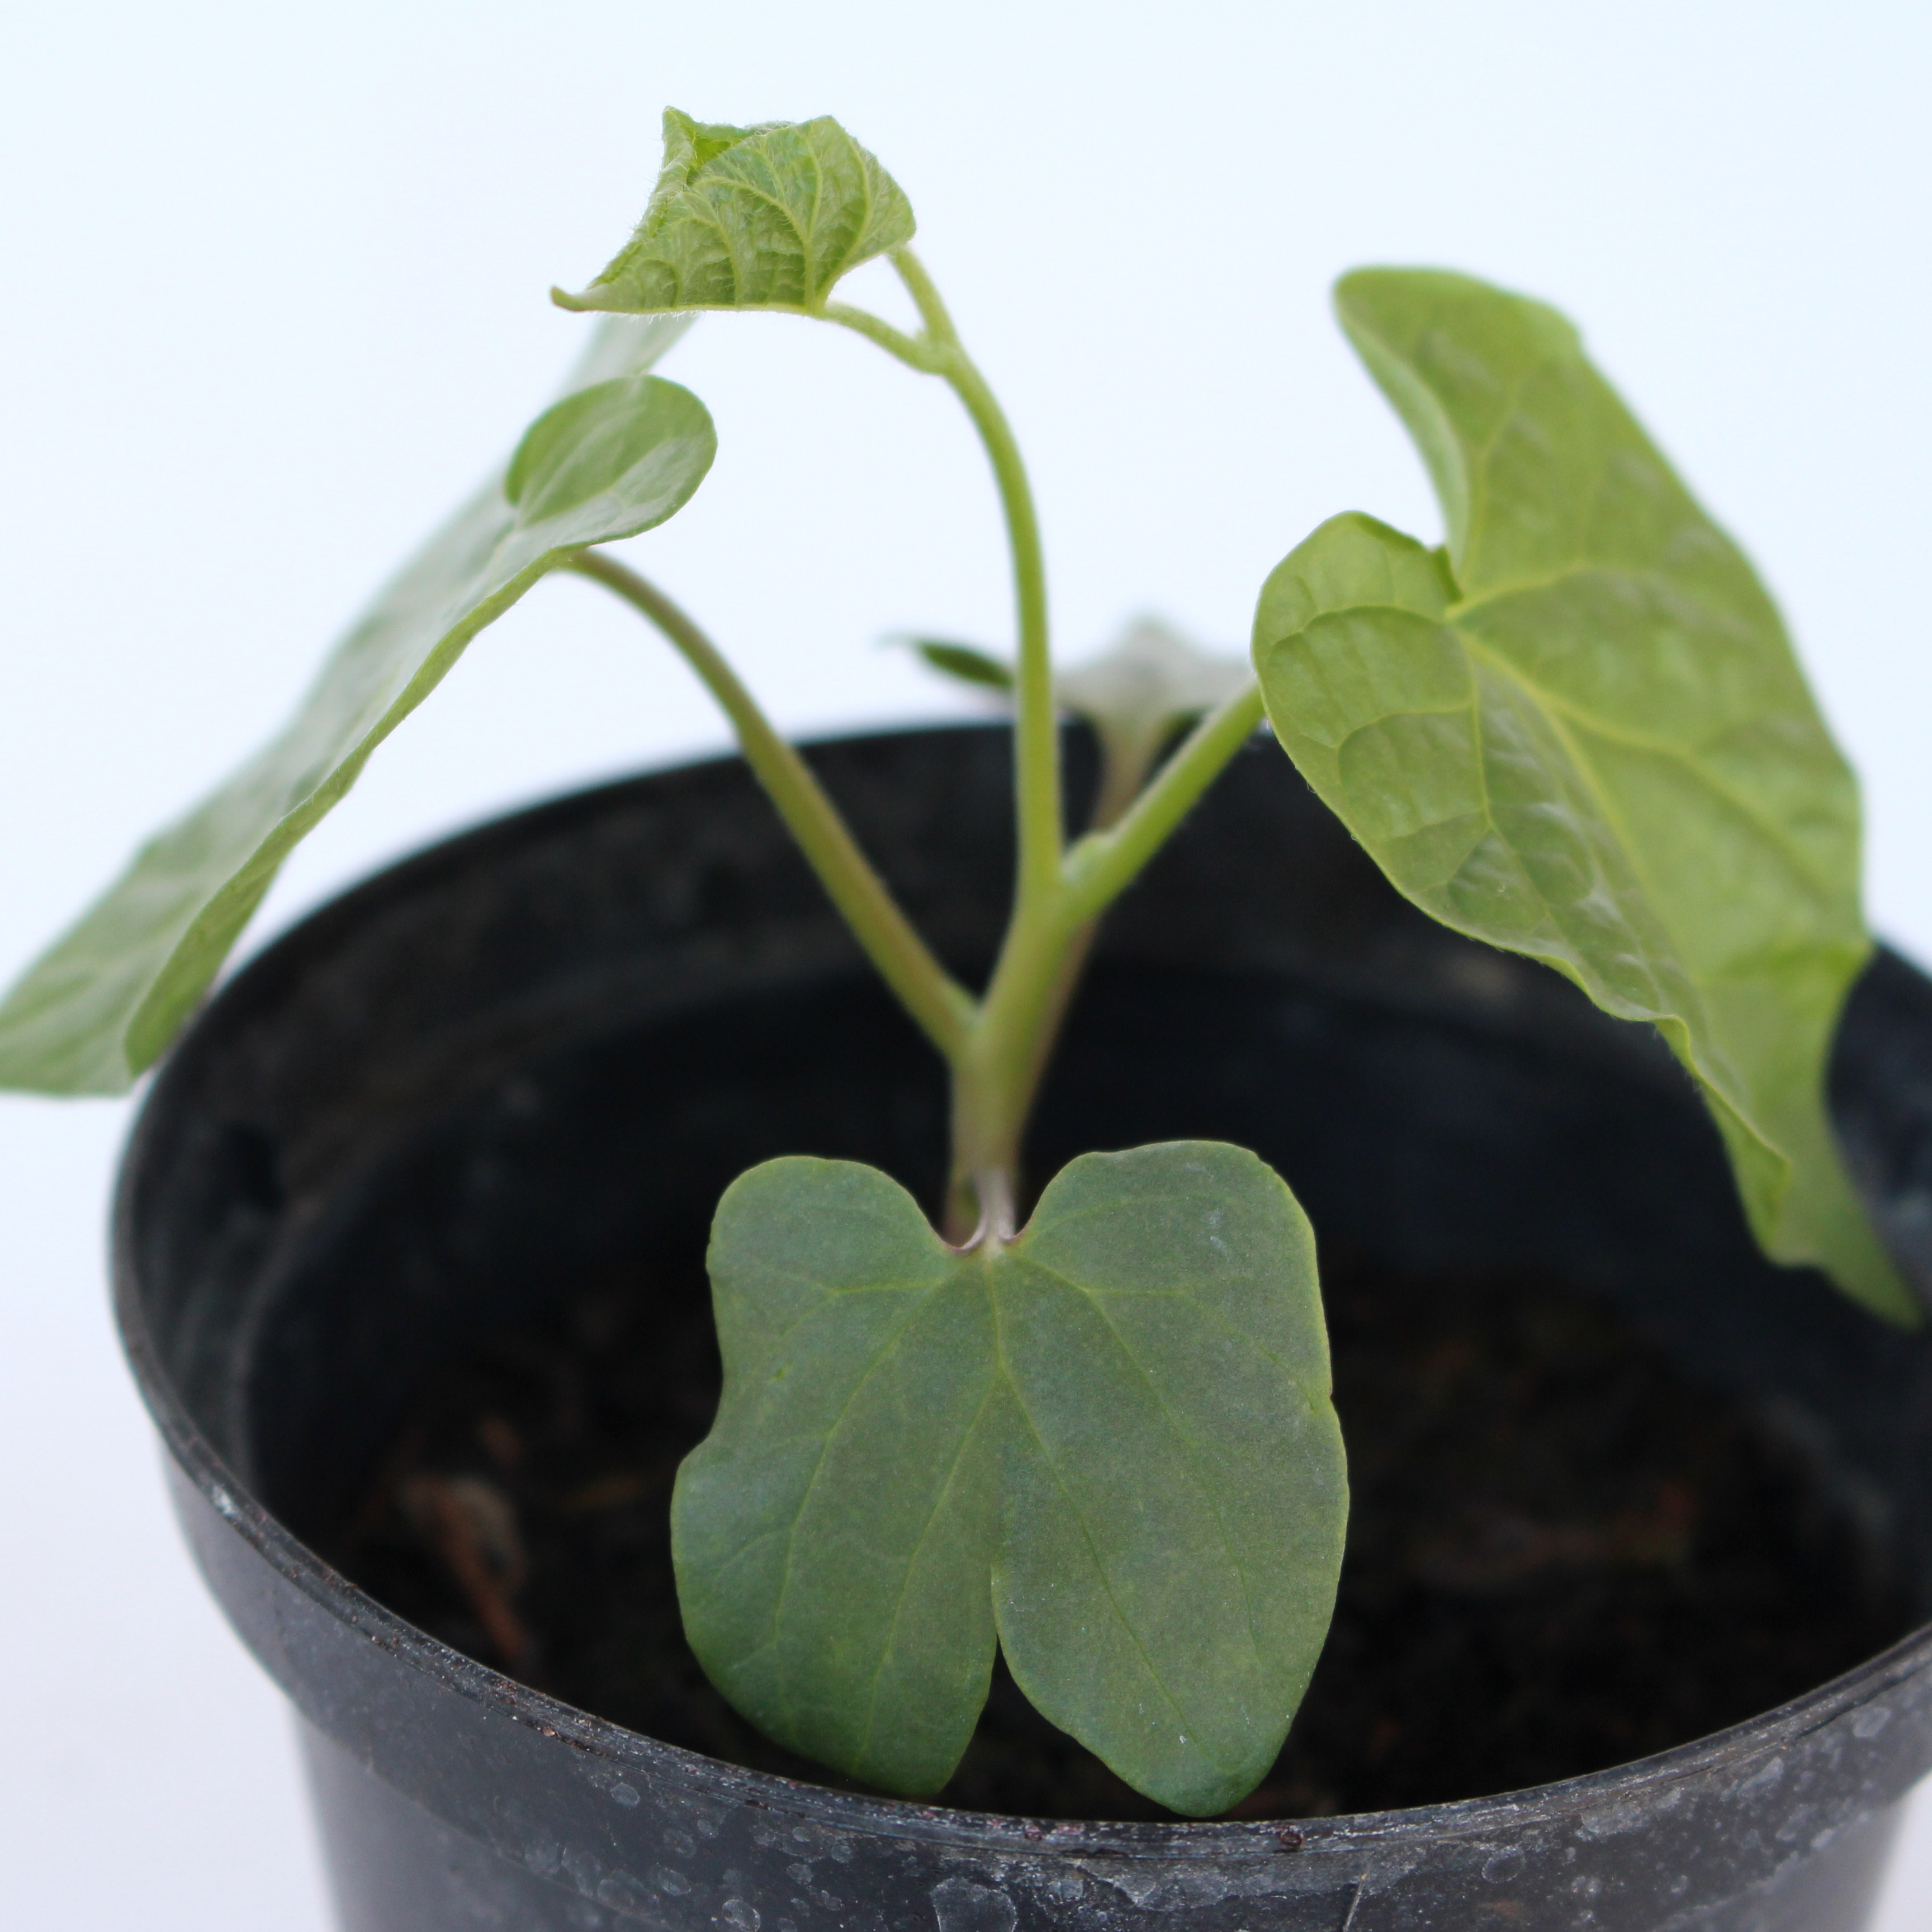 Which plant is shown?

Convolvulus arvensis
